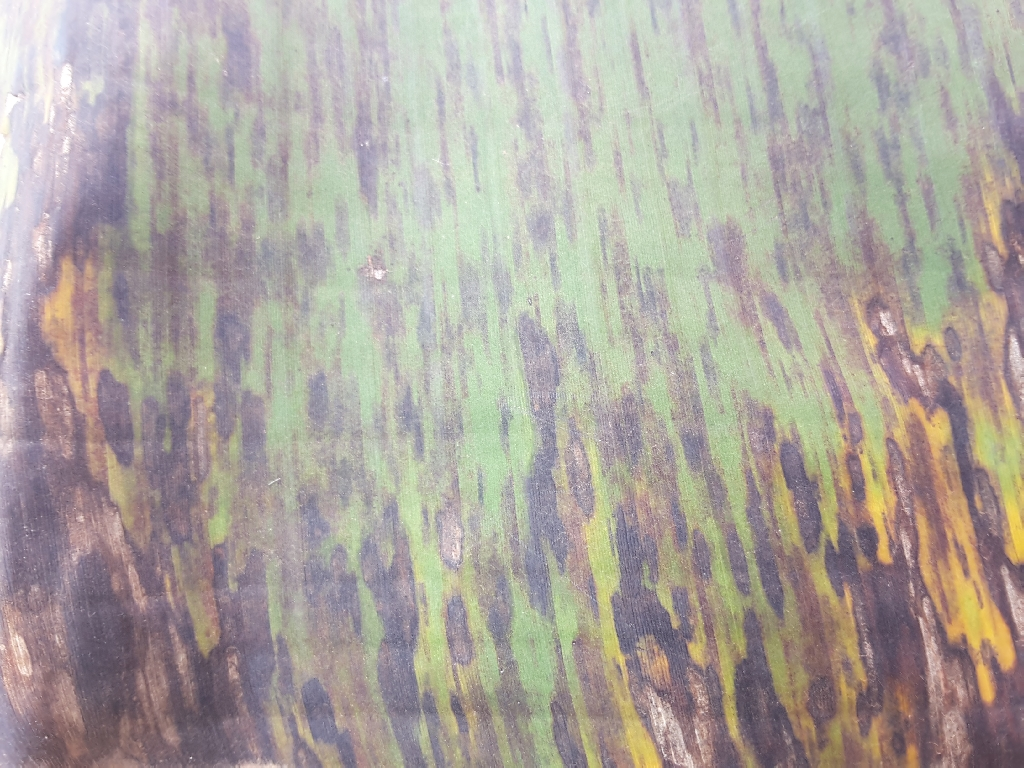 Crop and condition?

banana, black sigatoka
